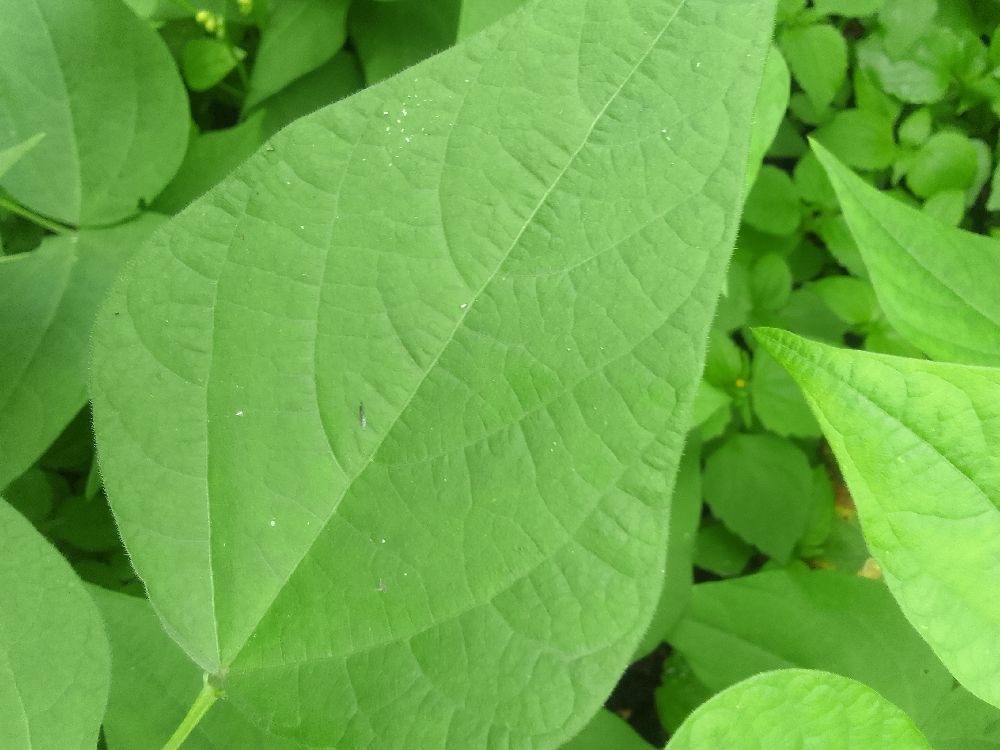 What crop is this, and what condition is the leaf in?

common bean, healthy
